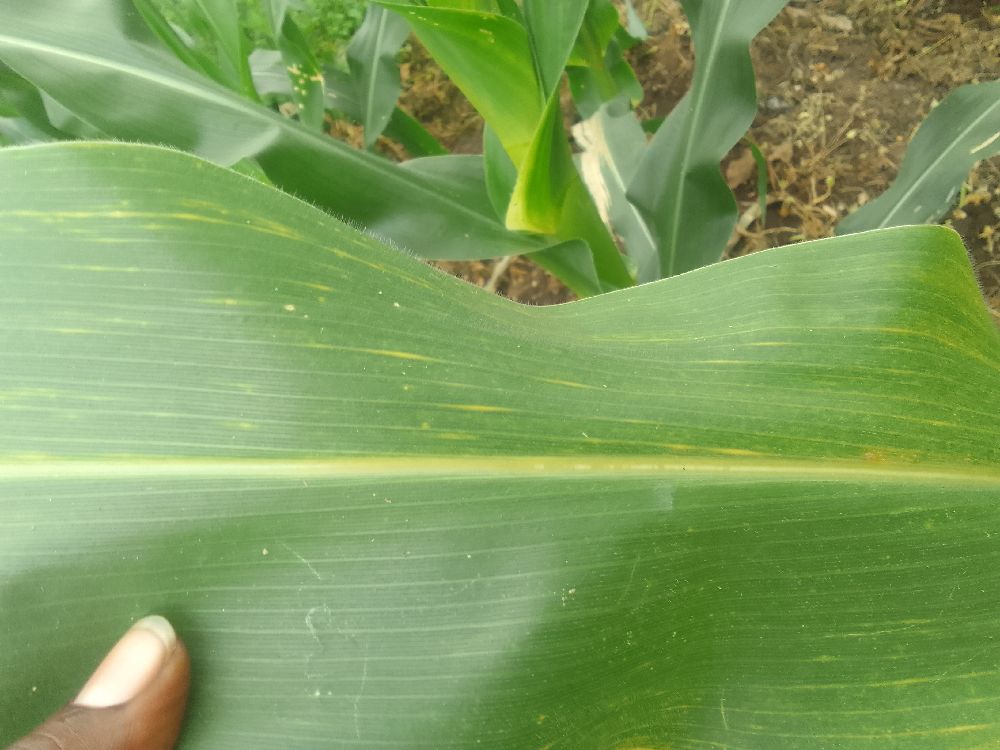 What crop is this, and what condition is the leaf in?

maize, maize lethal necrosis
